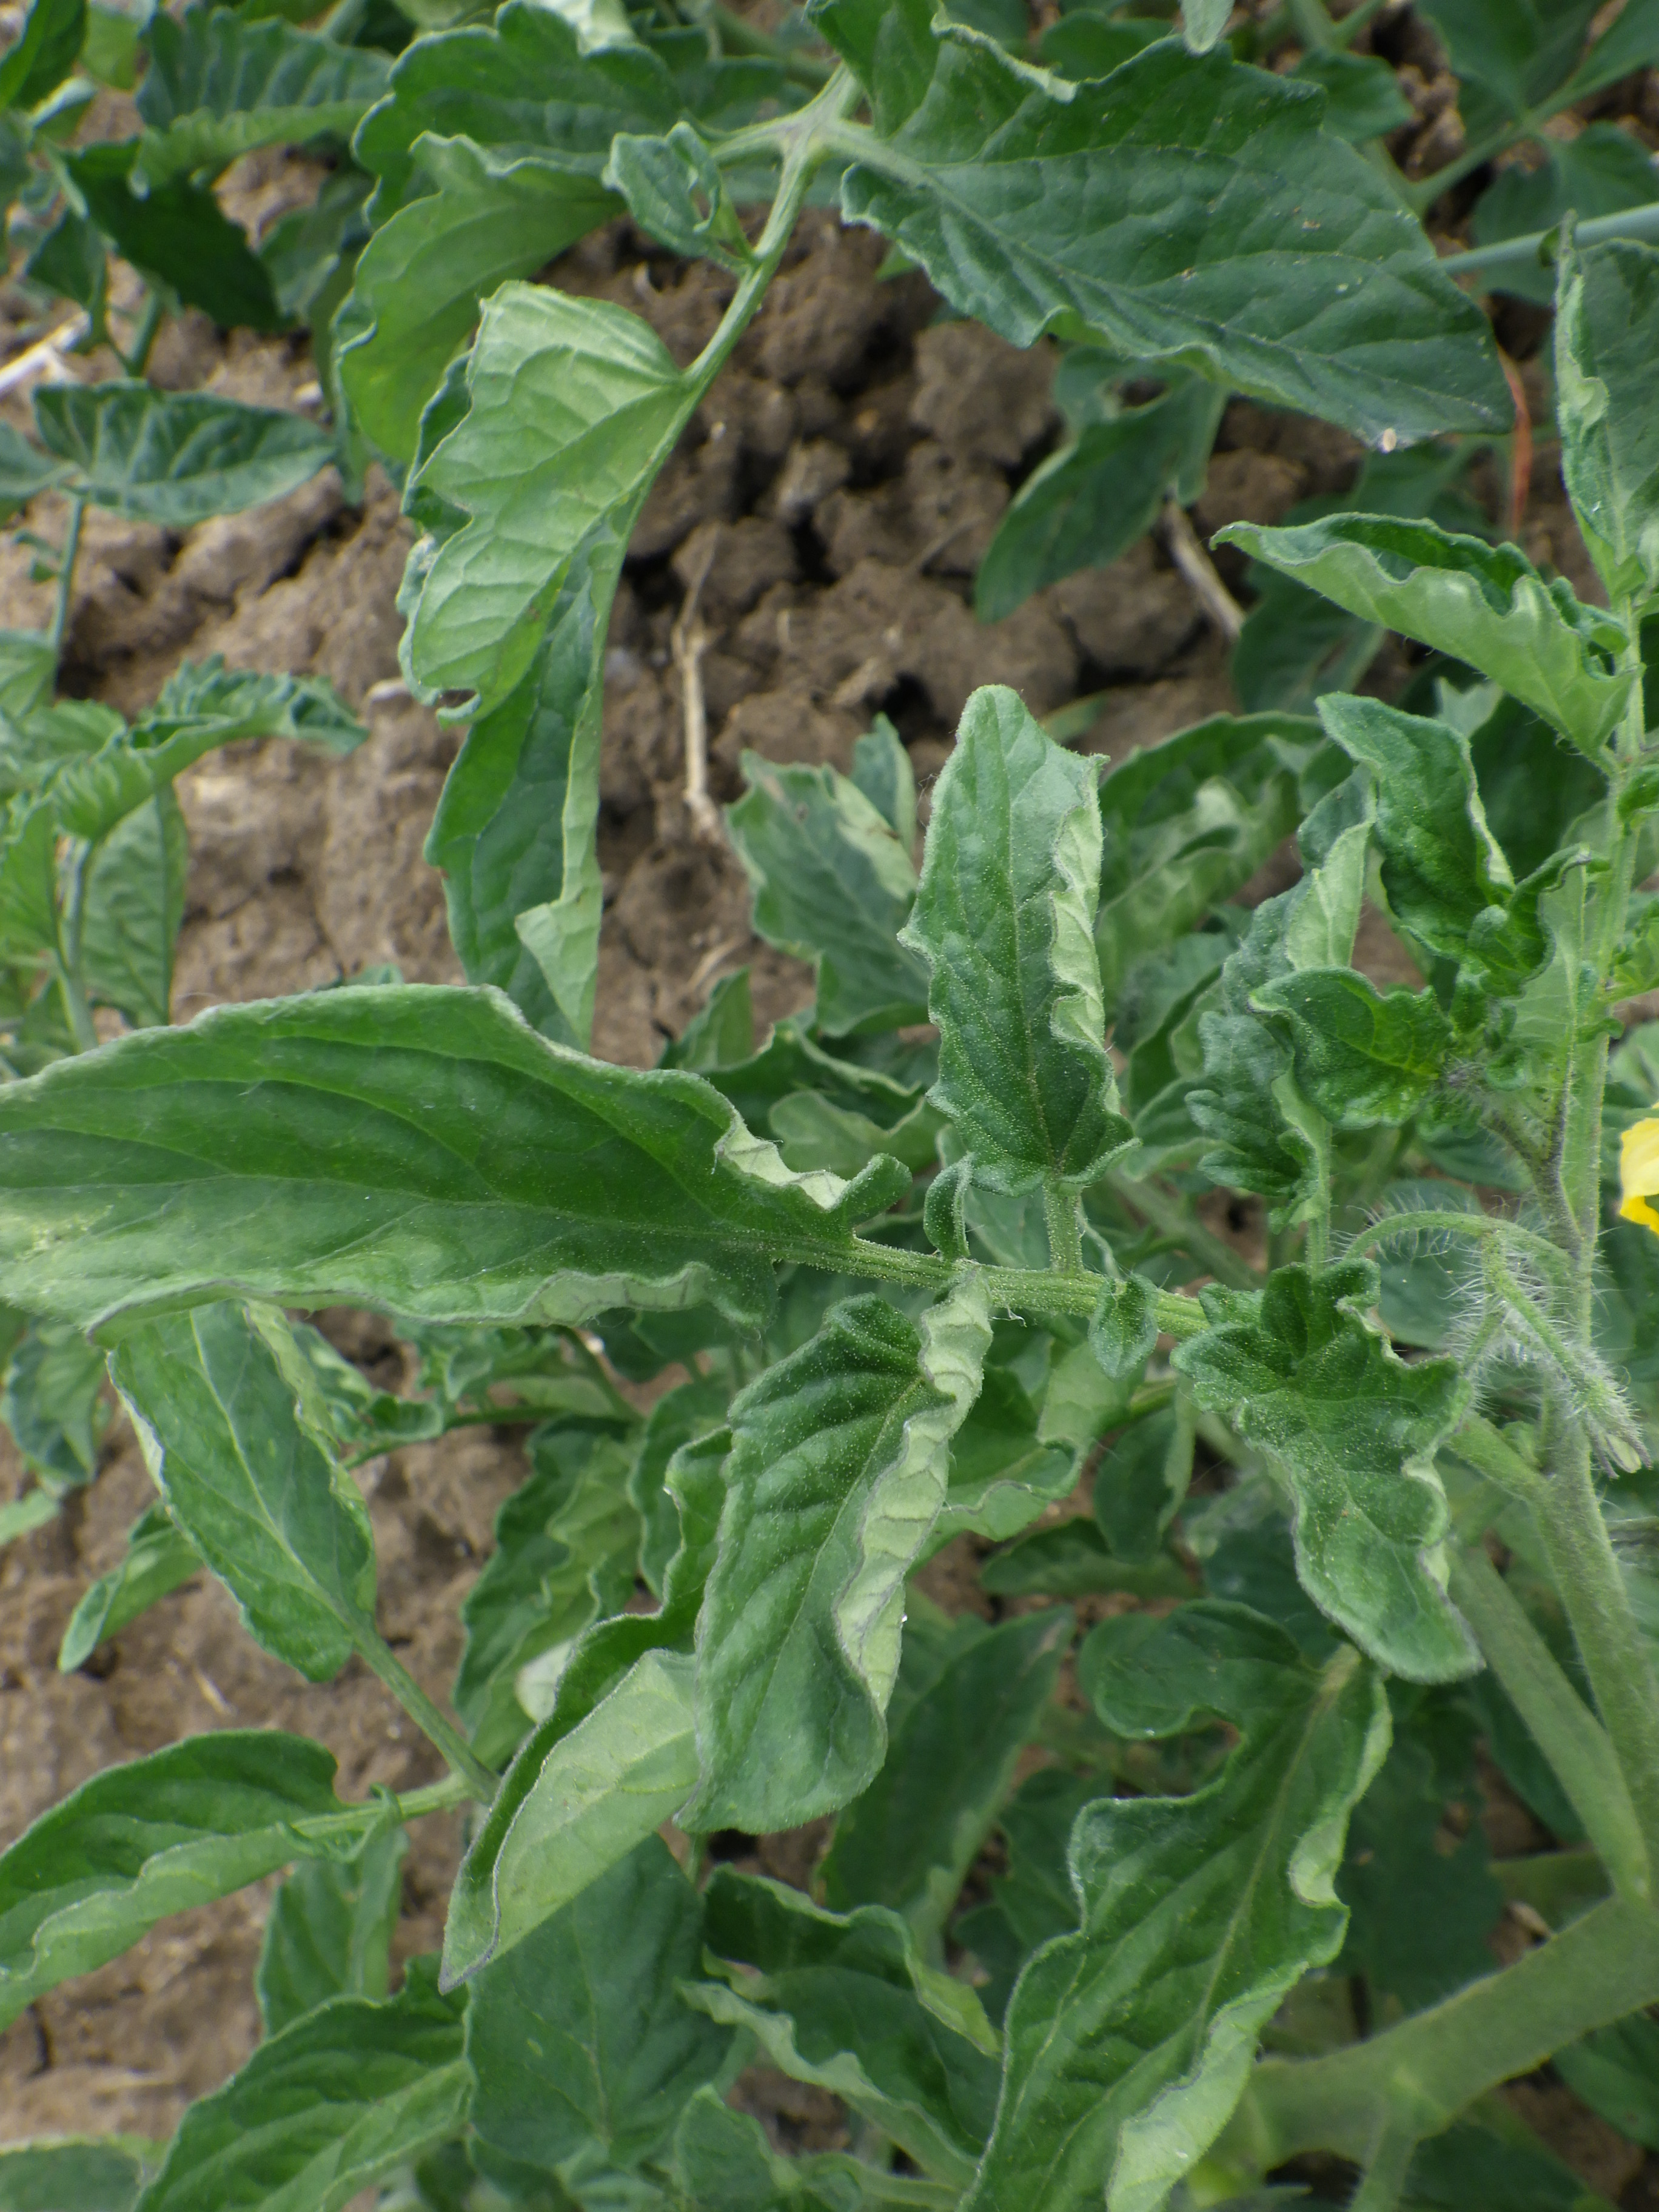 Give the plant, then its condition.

tomato, water stress
